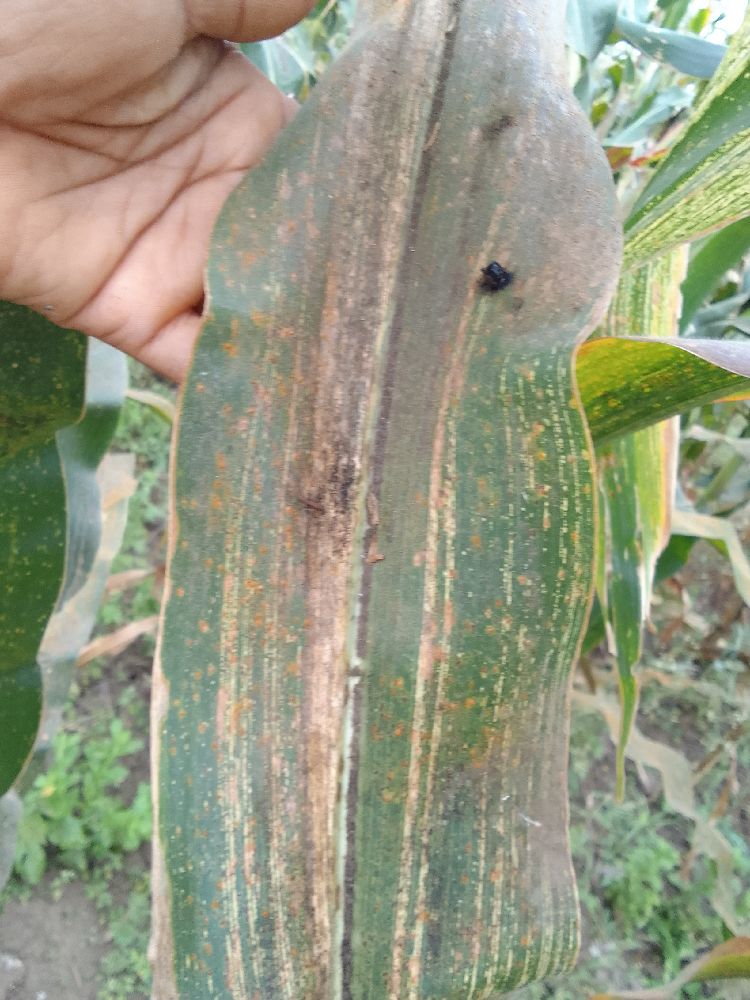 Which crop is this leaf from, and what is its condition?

maize, maize streak virus
